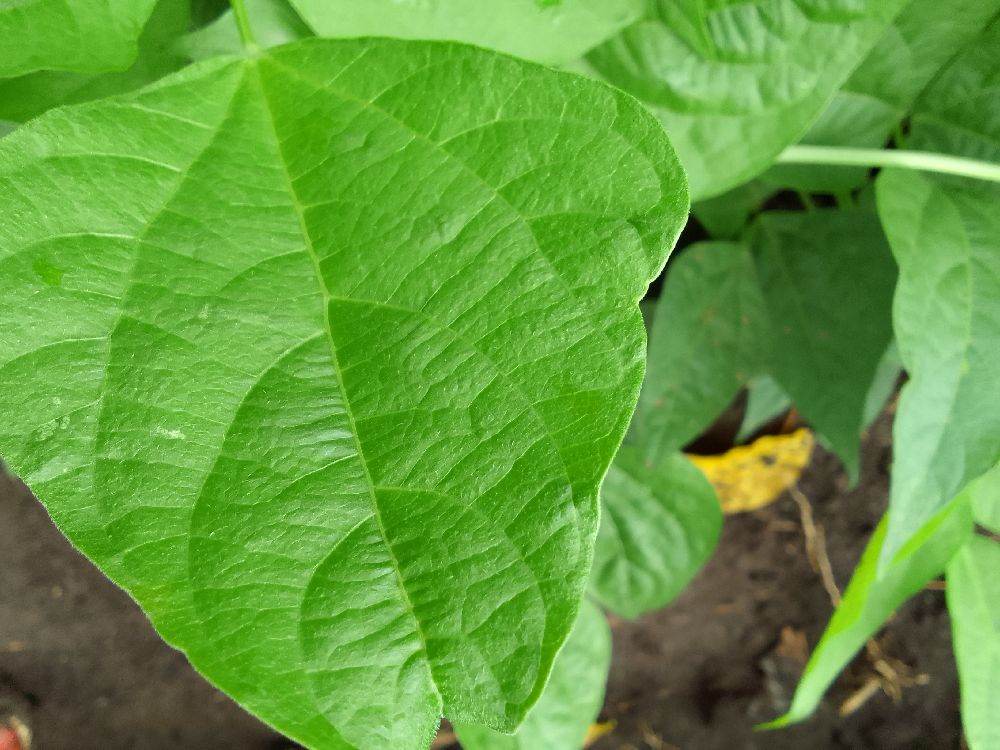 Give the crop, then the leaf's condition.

common bean, healthy
